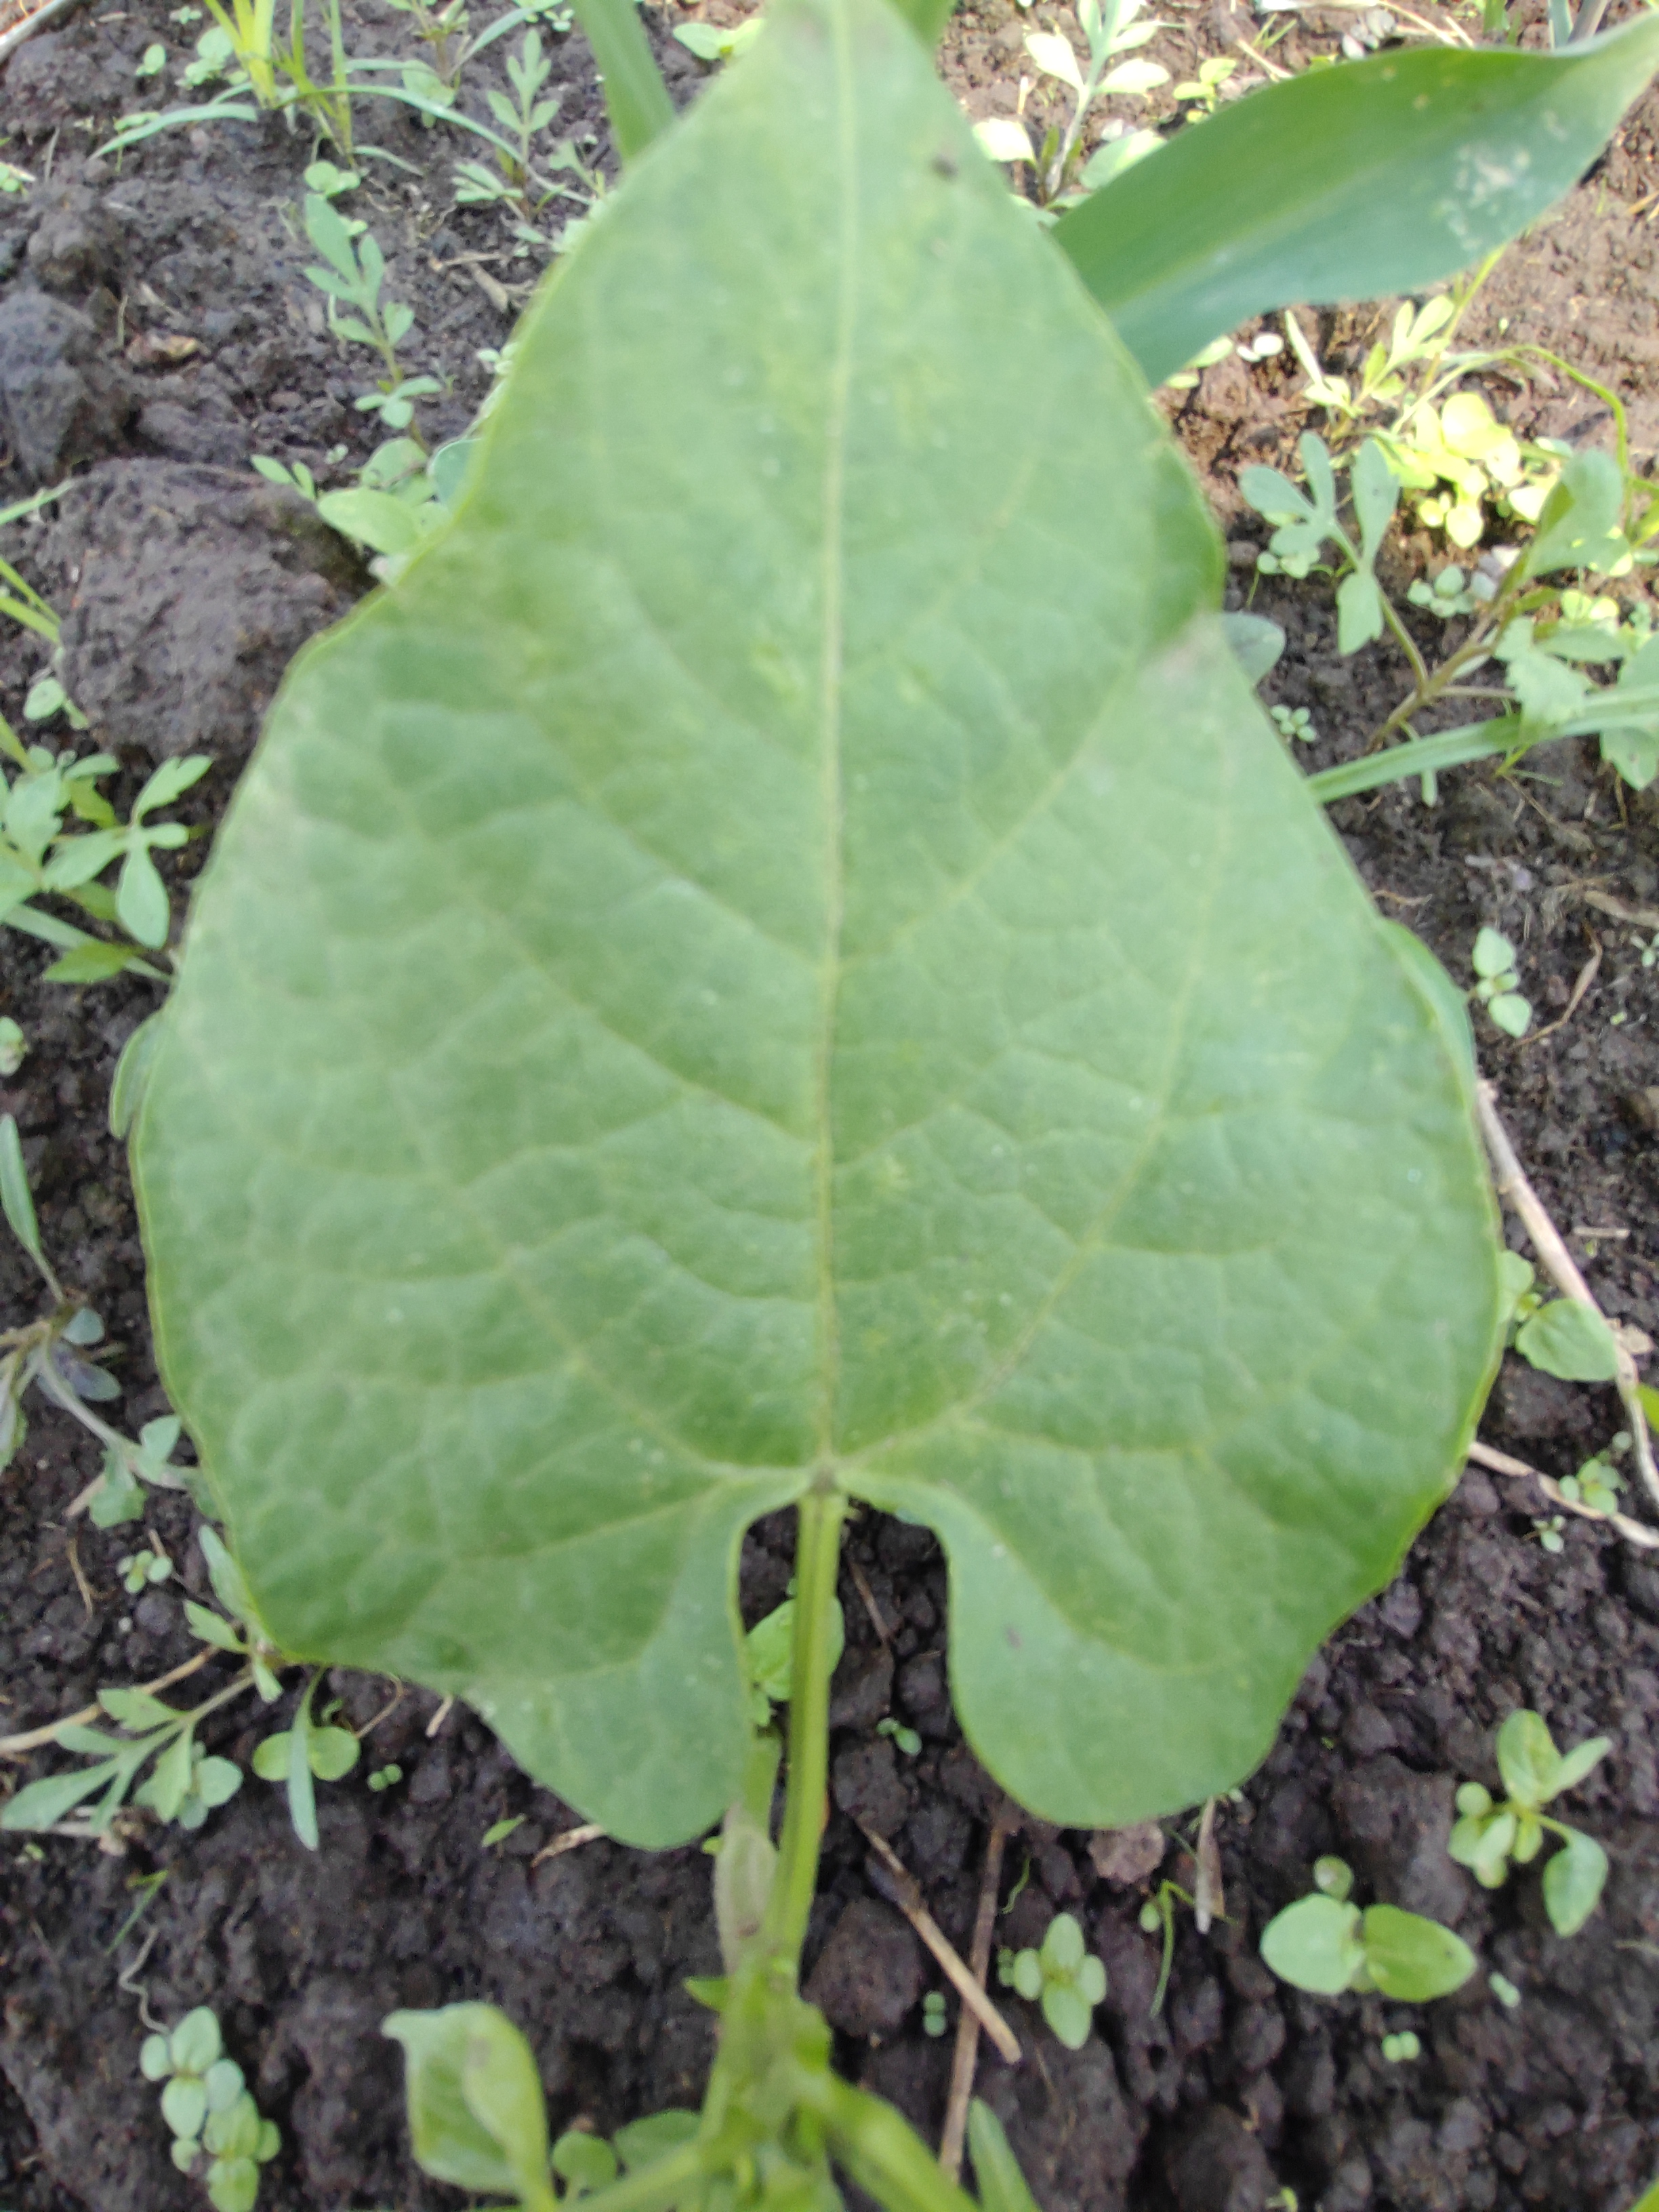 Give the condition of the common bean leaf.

healthy
